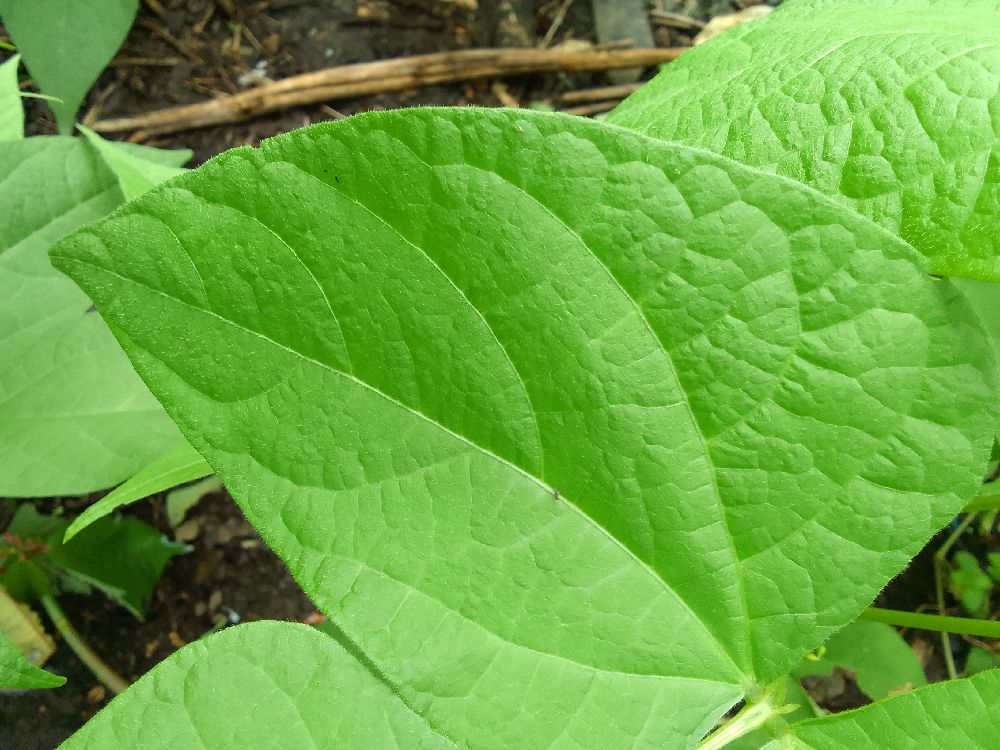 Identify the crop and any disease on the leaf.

common bean, healthy
